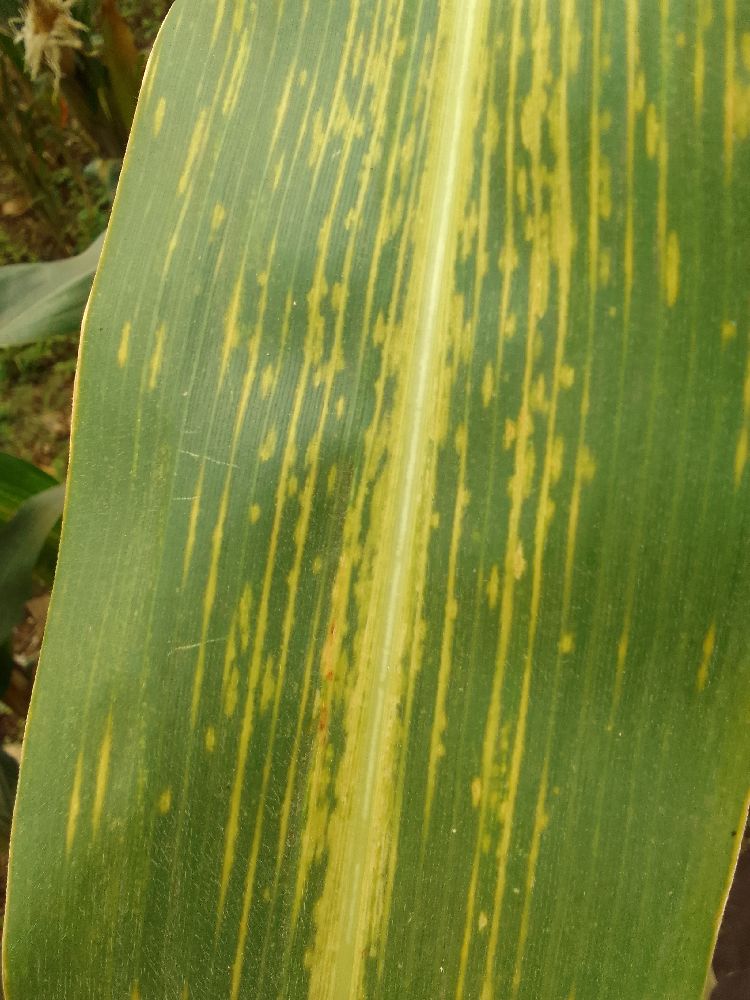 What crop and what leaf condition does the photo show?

maize, maize lethal necrosis
